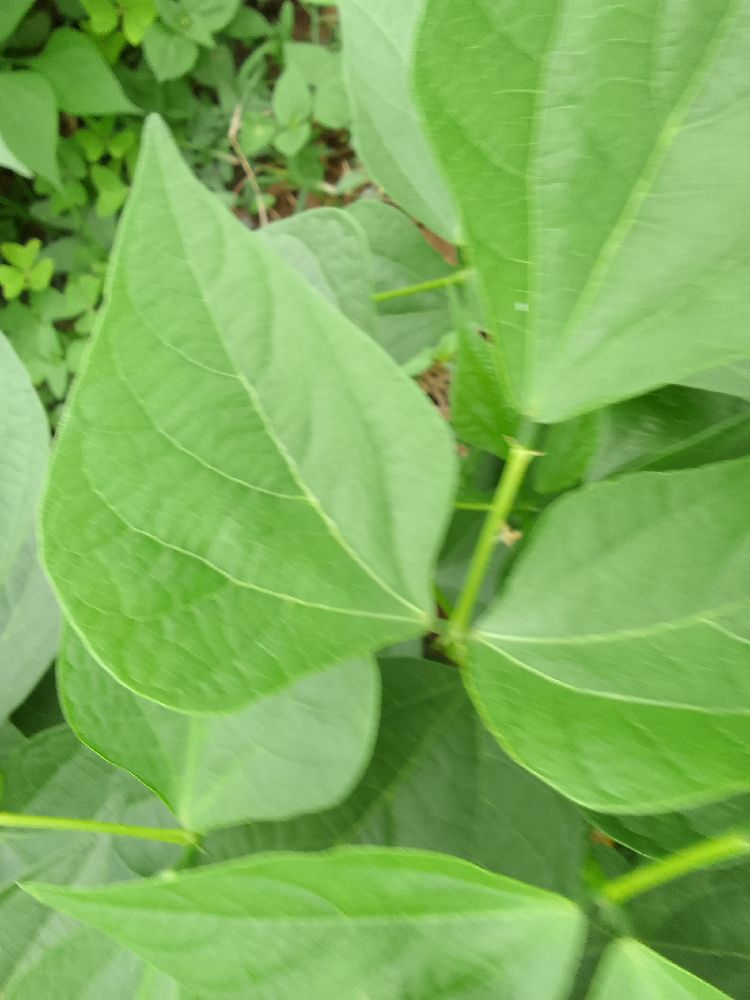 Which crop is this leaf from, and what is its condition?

common bean, healthy
